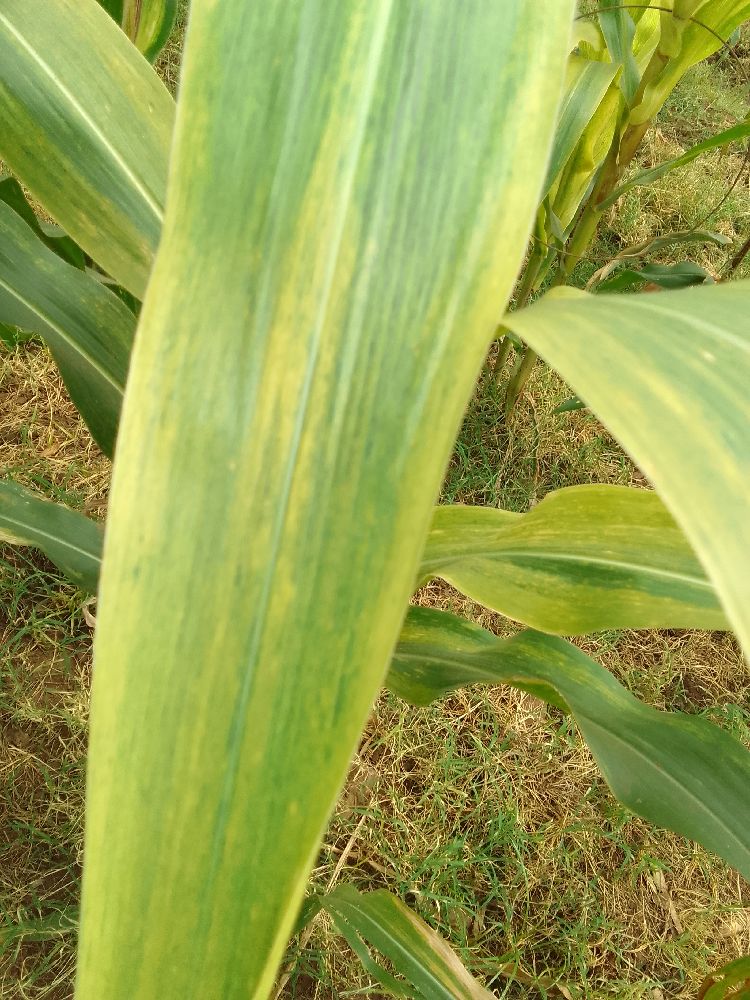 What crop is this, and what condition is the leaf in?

maize, maize lethal necrosis
